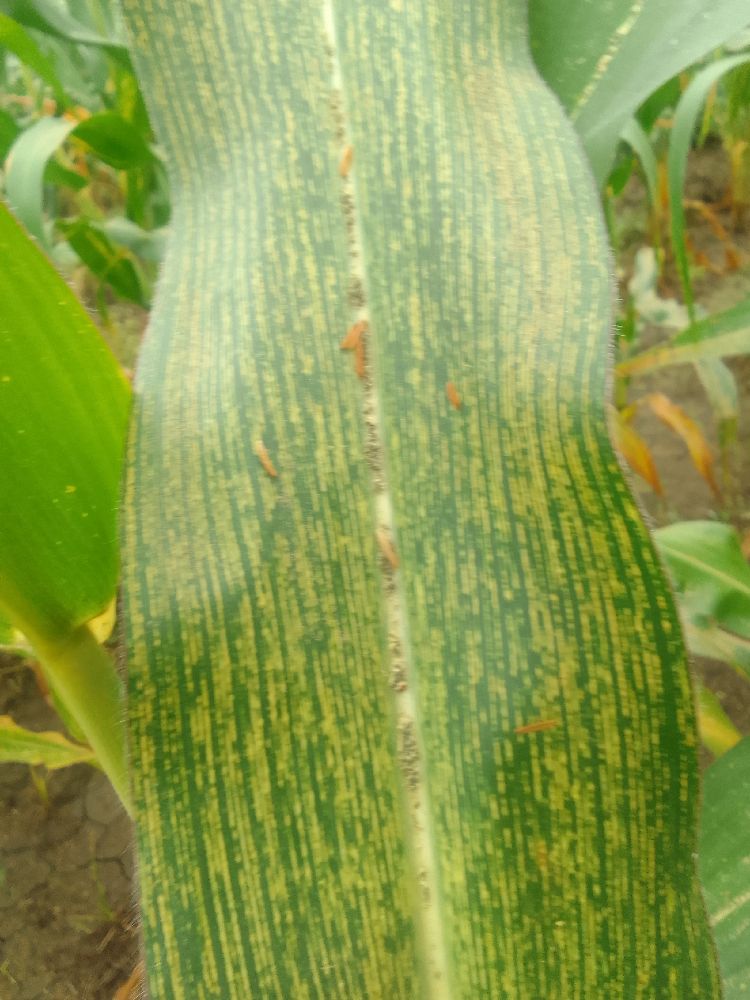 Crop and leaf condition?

maize, maize streak virus
